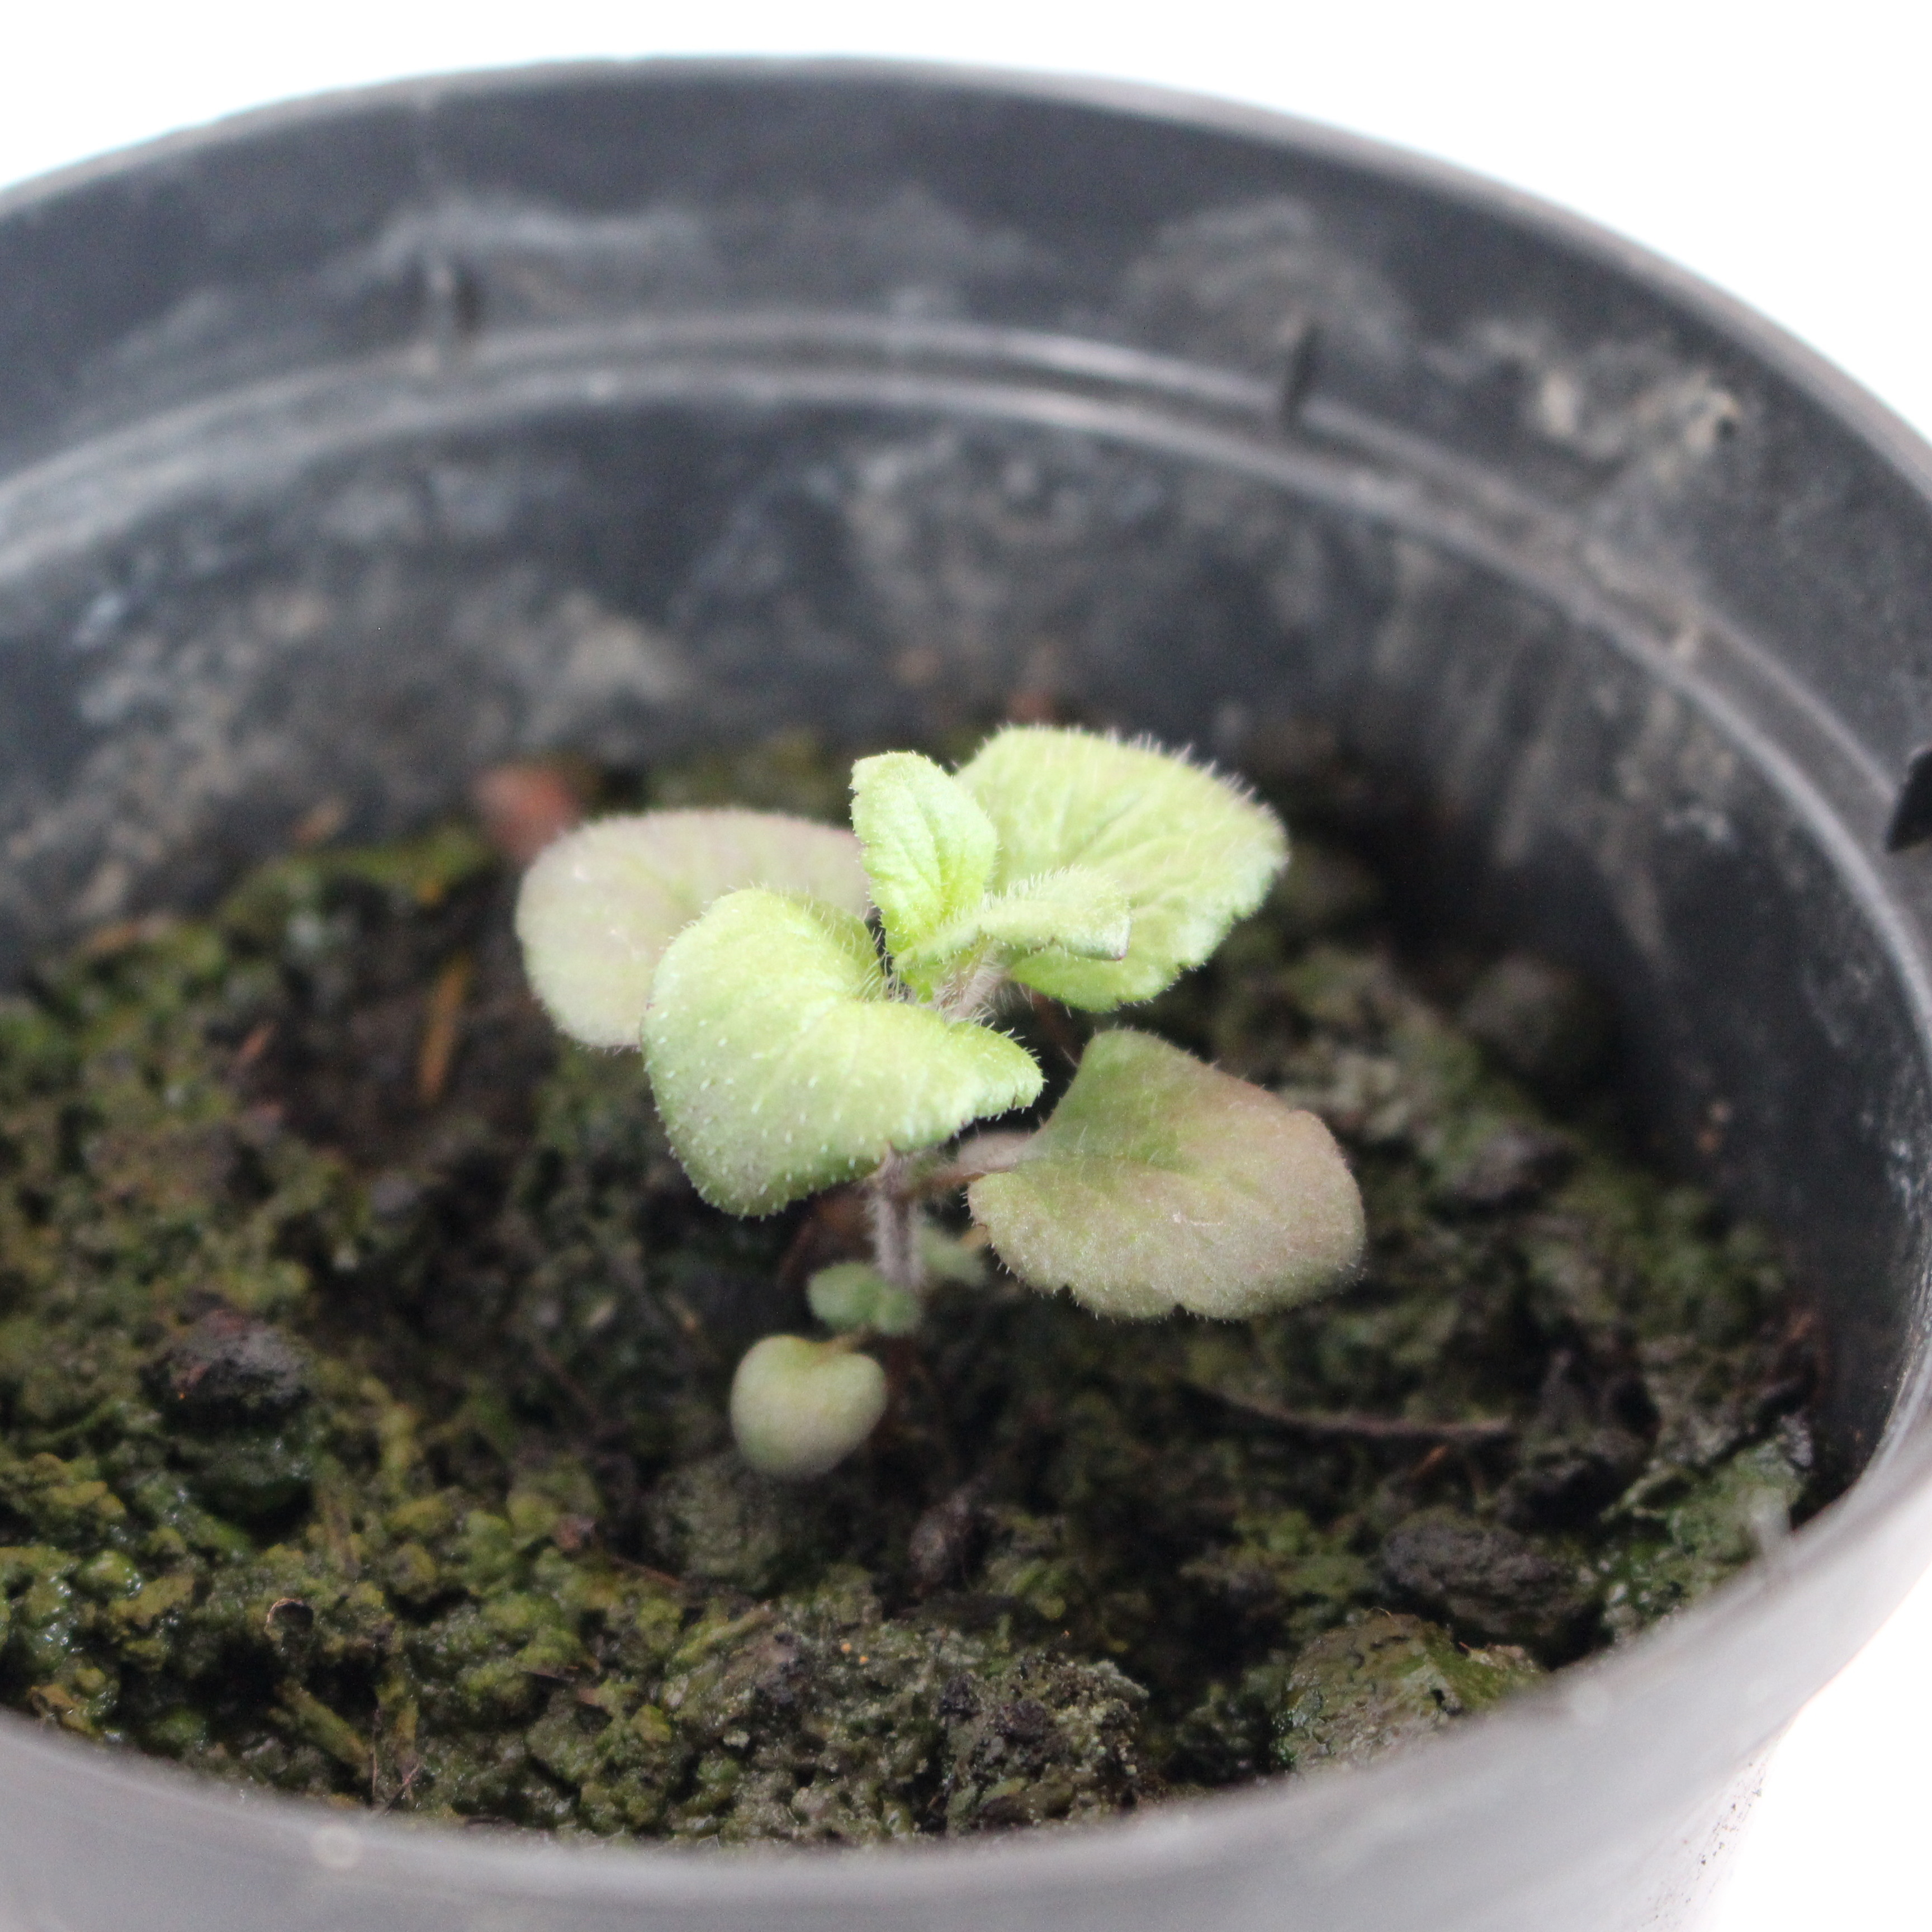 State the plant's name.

Veronica persica
